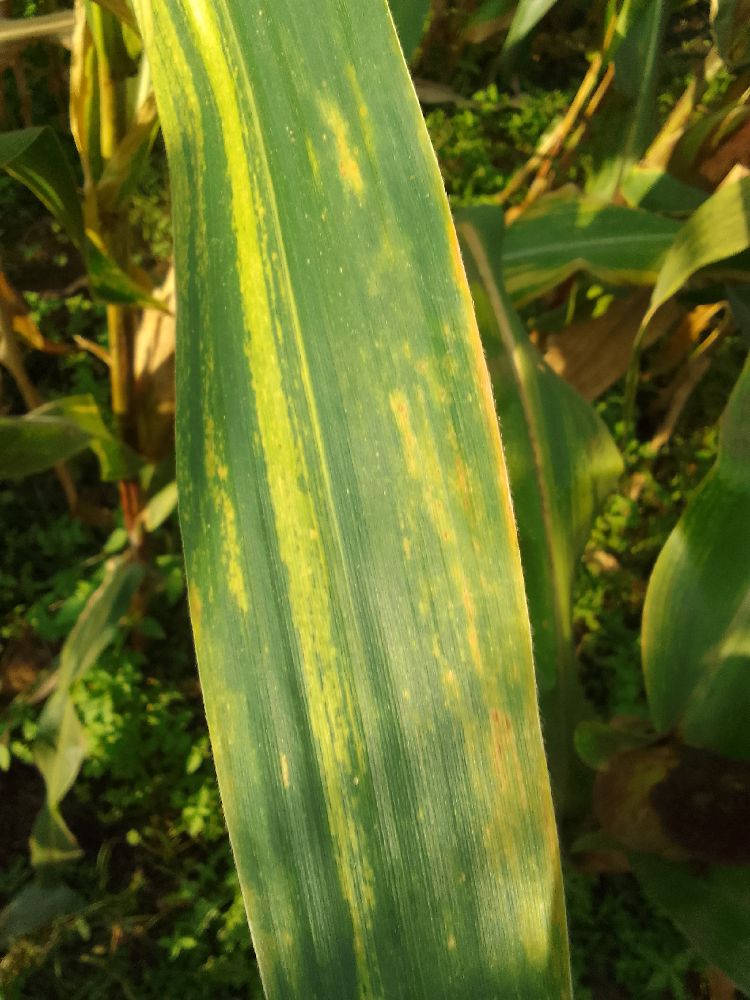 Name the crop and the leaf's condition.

maize, maize lethal necrosis
